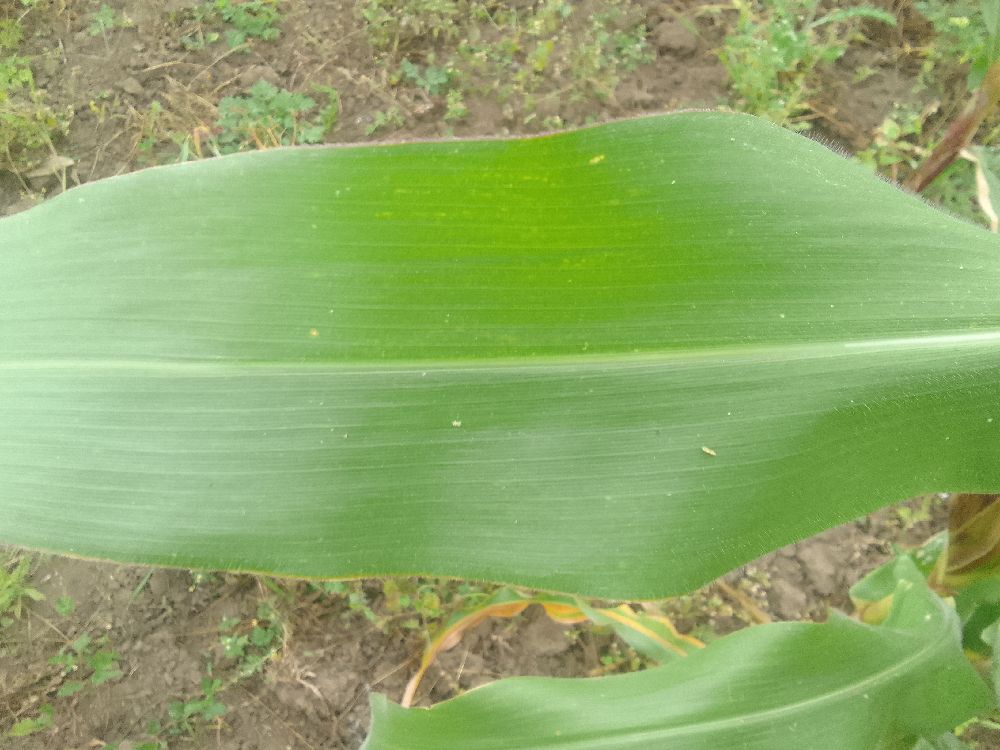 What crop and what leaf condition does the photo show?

maize, healthy
